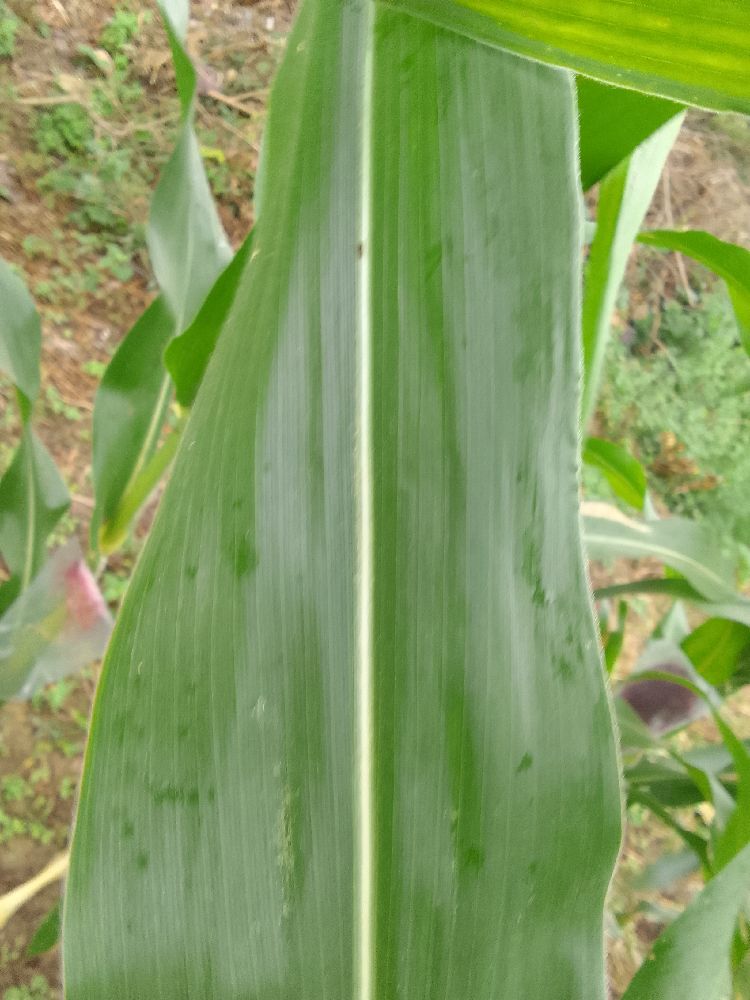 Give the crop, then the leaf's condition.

maize, healthy
